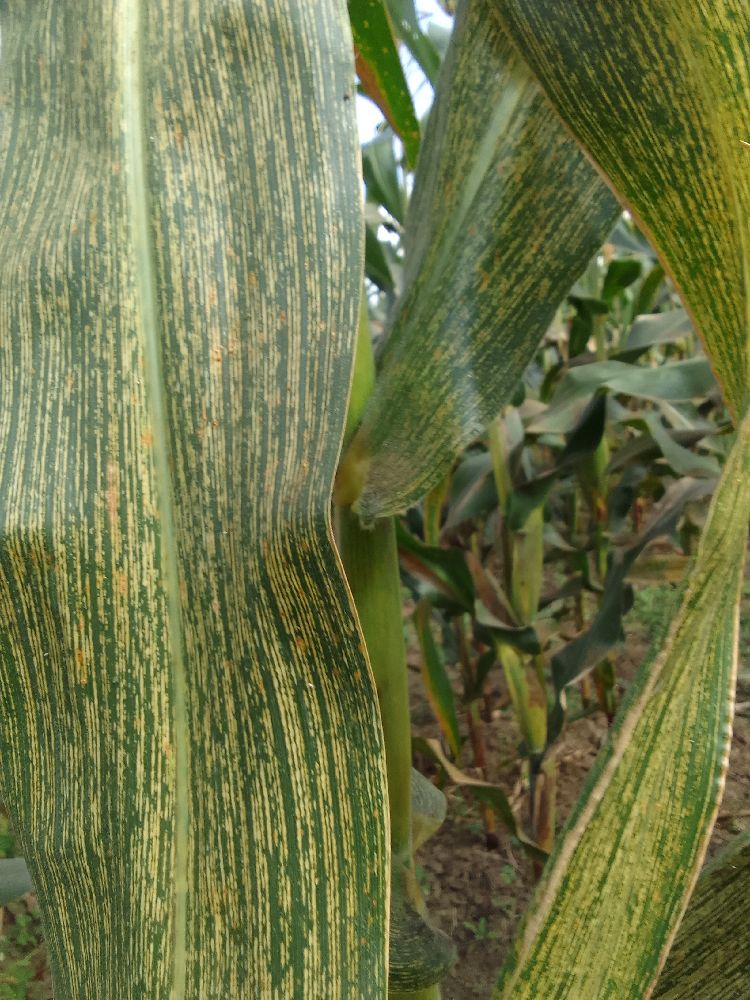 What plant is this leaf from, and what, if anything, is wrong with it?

maize, maize streak virus
